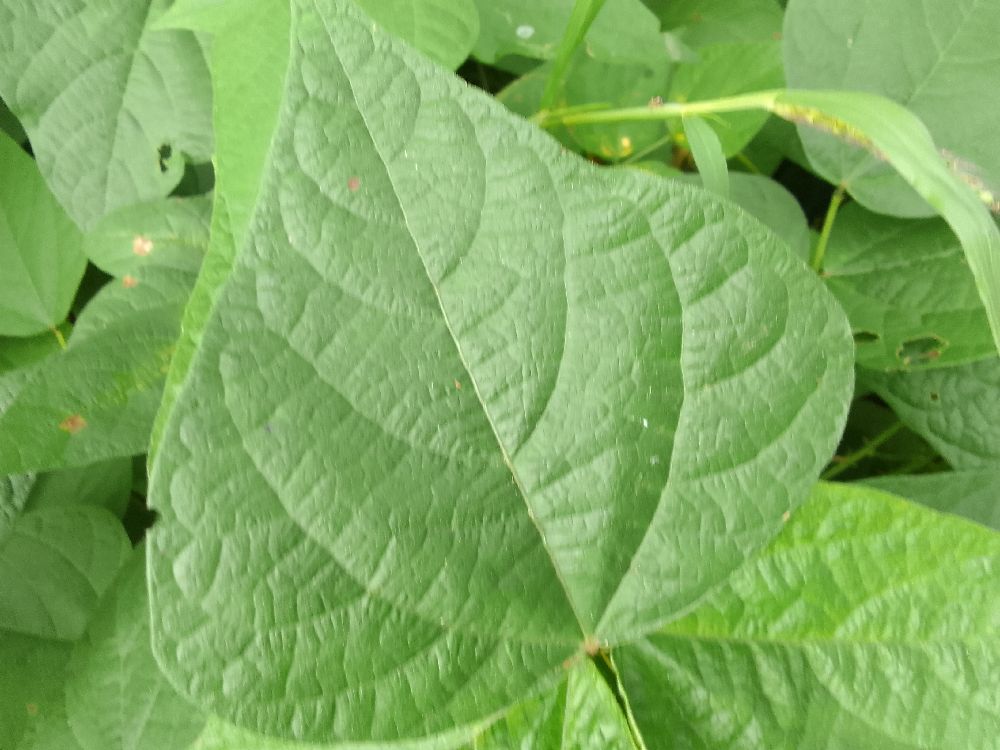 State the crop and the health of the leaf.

common bean, healthy
